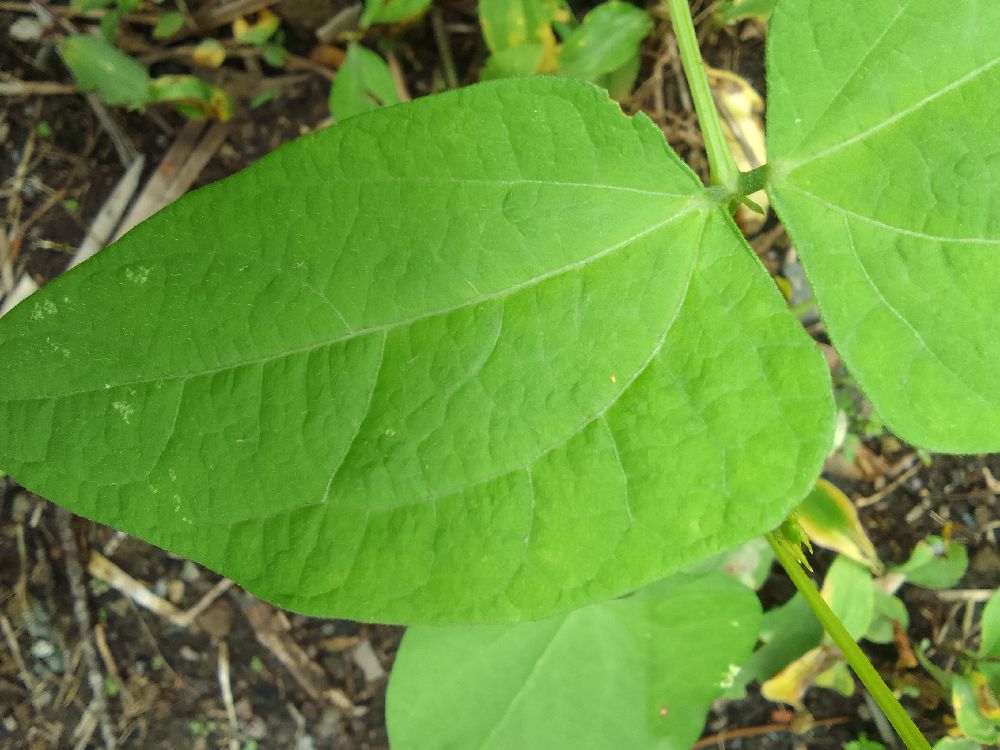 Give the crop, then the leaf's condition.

common bean, healthy
